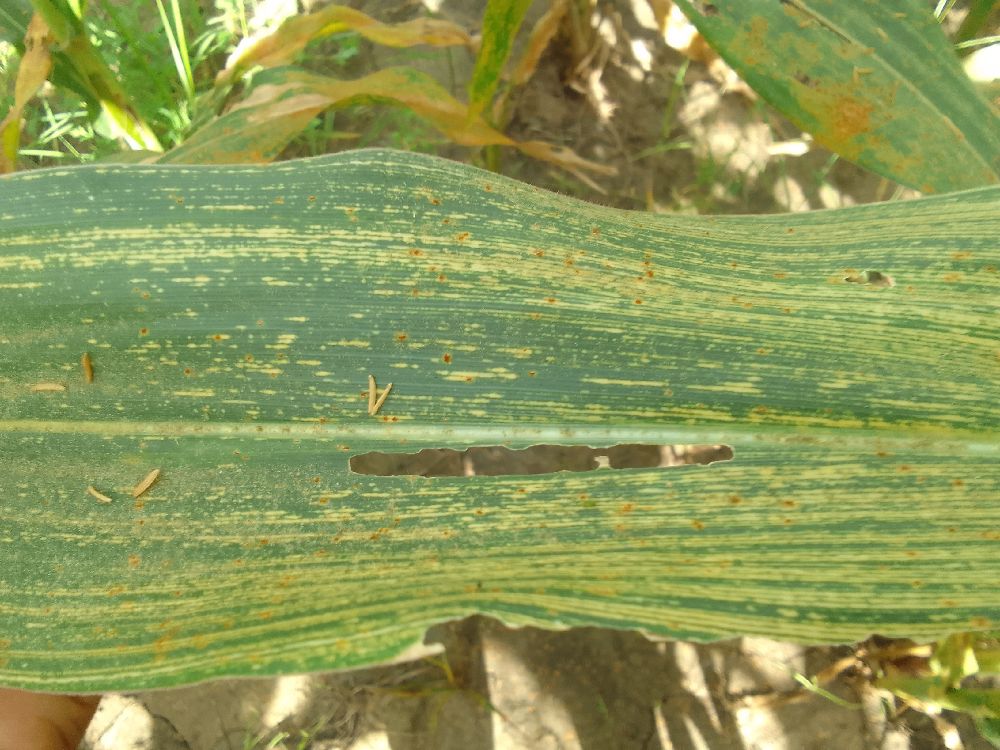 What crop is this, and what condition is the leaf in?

maize, maize streak virus
